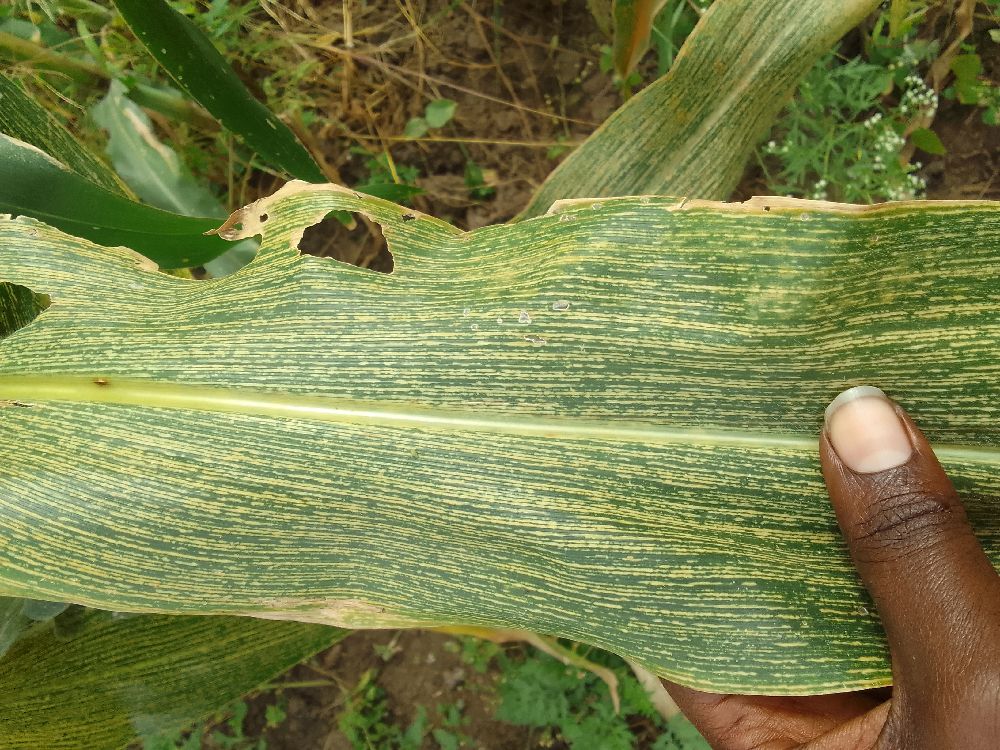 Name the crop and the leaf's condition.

maize, maize streak virus
